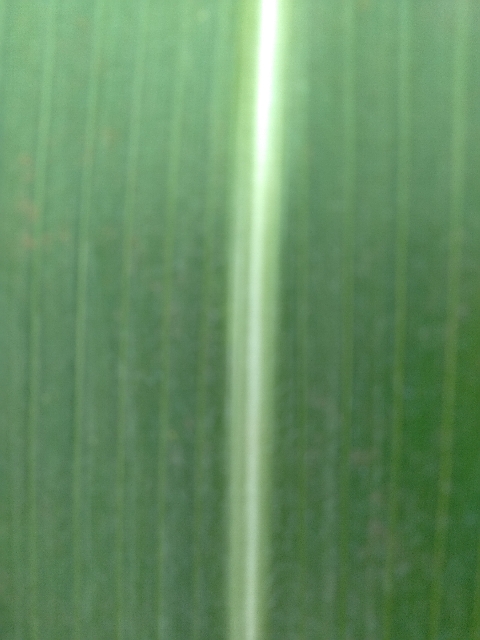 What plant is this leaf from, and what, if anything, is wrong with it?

maize, healthy
